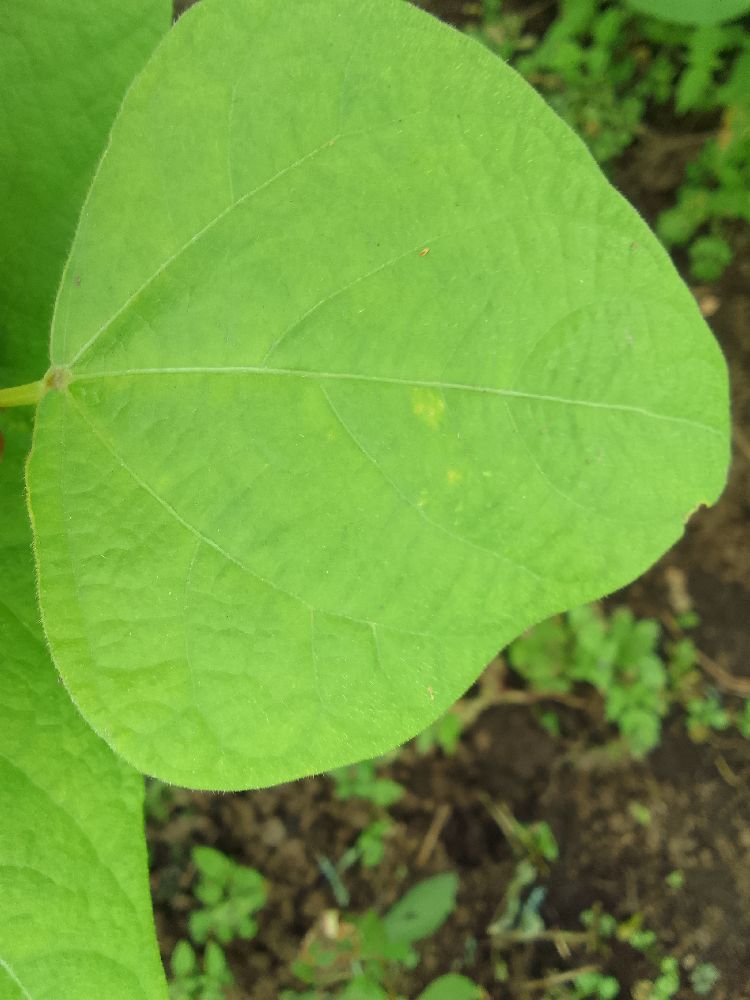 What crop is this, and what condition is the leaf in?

common bean, healthy
